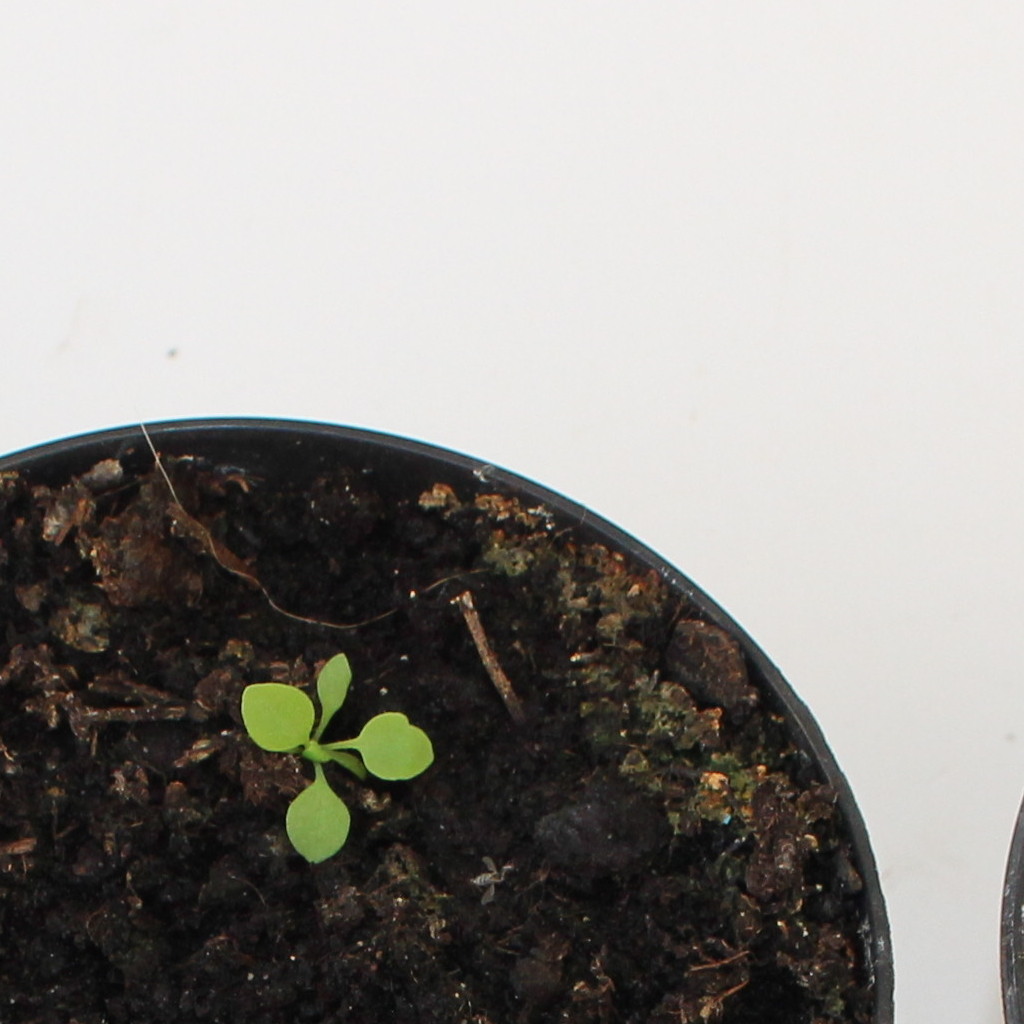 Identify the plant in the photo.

Papaver rhoeas
